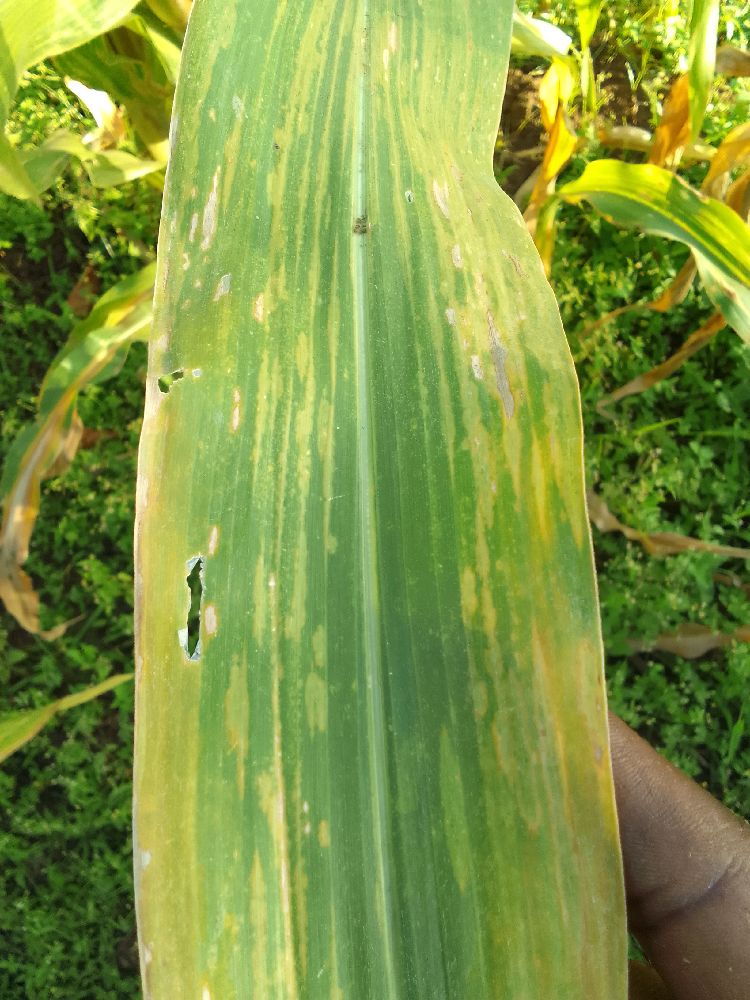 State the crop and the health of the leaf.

maize, maize lethal necrosis
